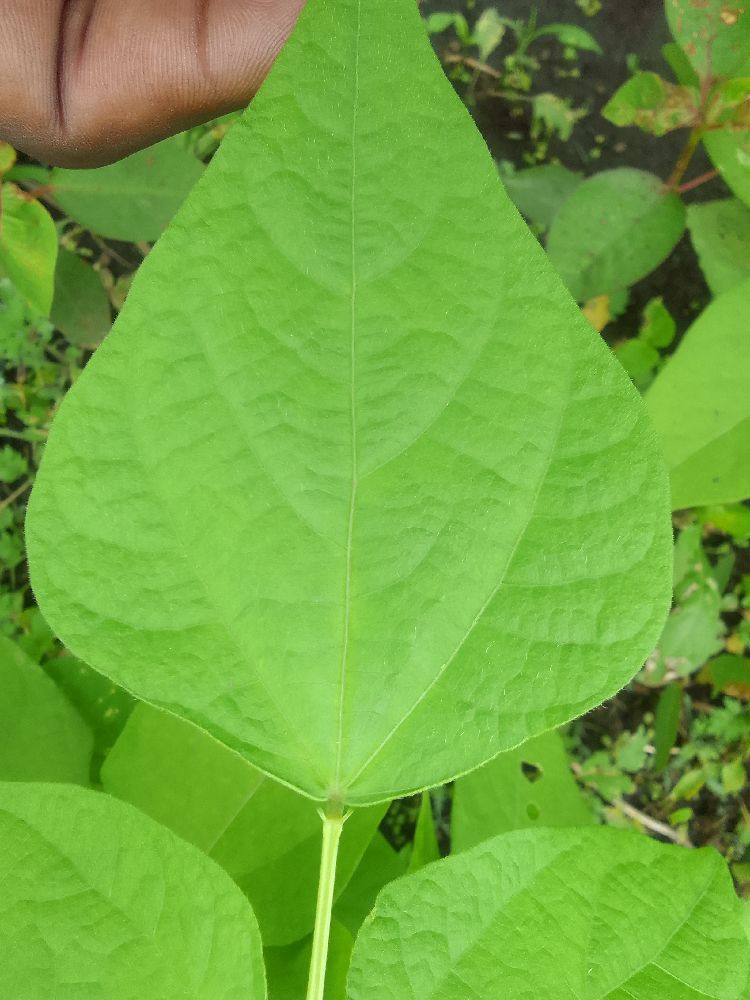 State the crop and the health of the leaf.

common bean, healthy
